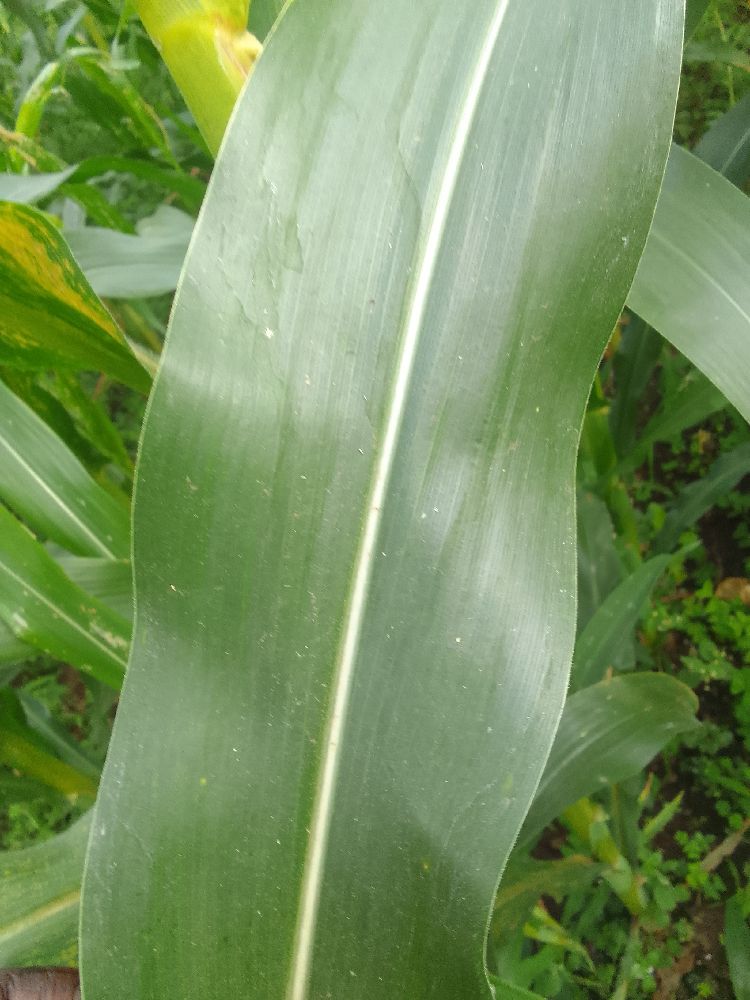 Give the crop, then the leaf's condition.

maize, healthy
